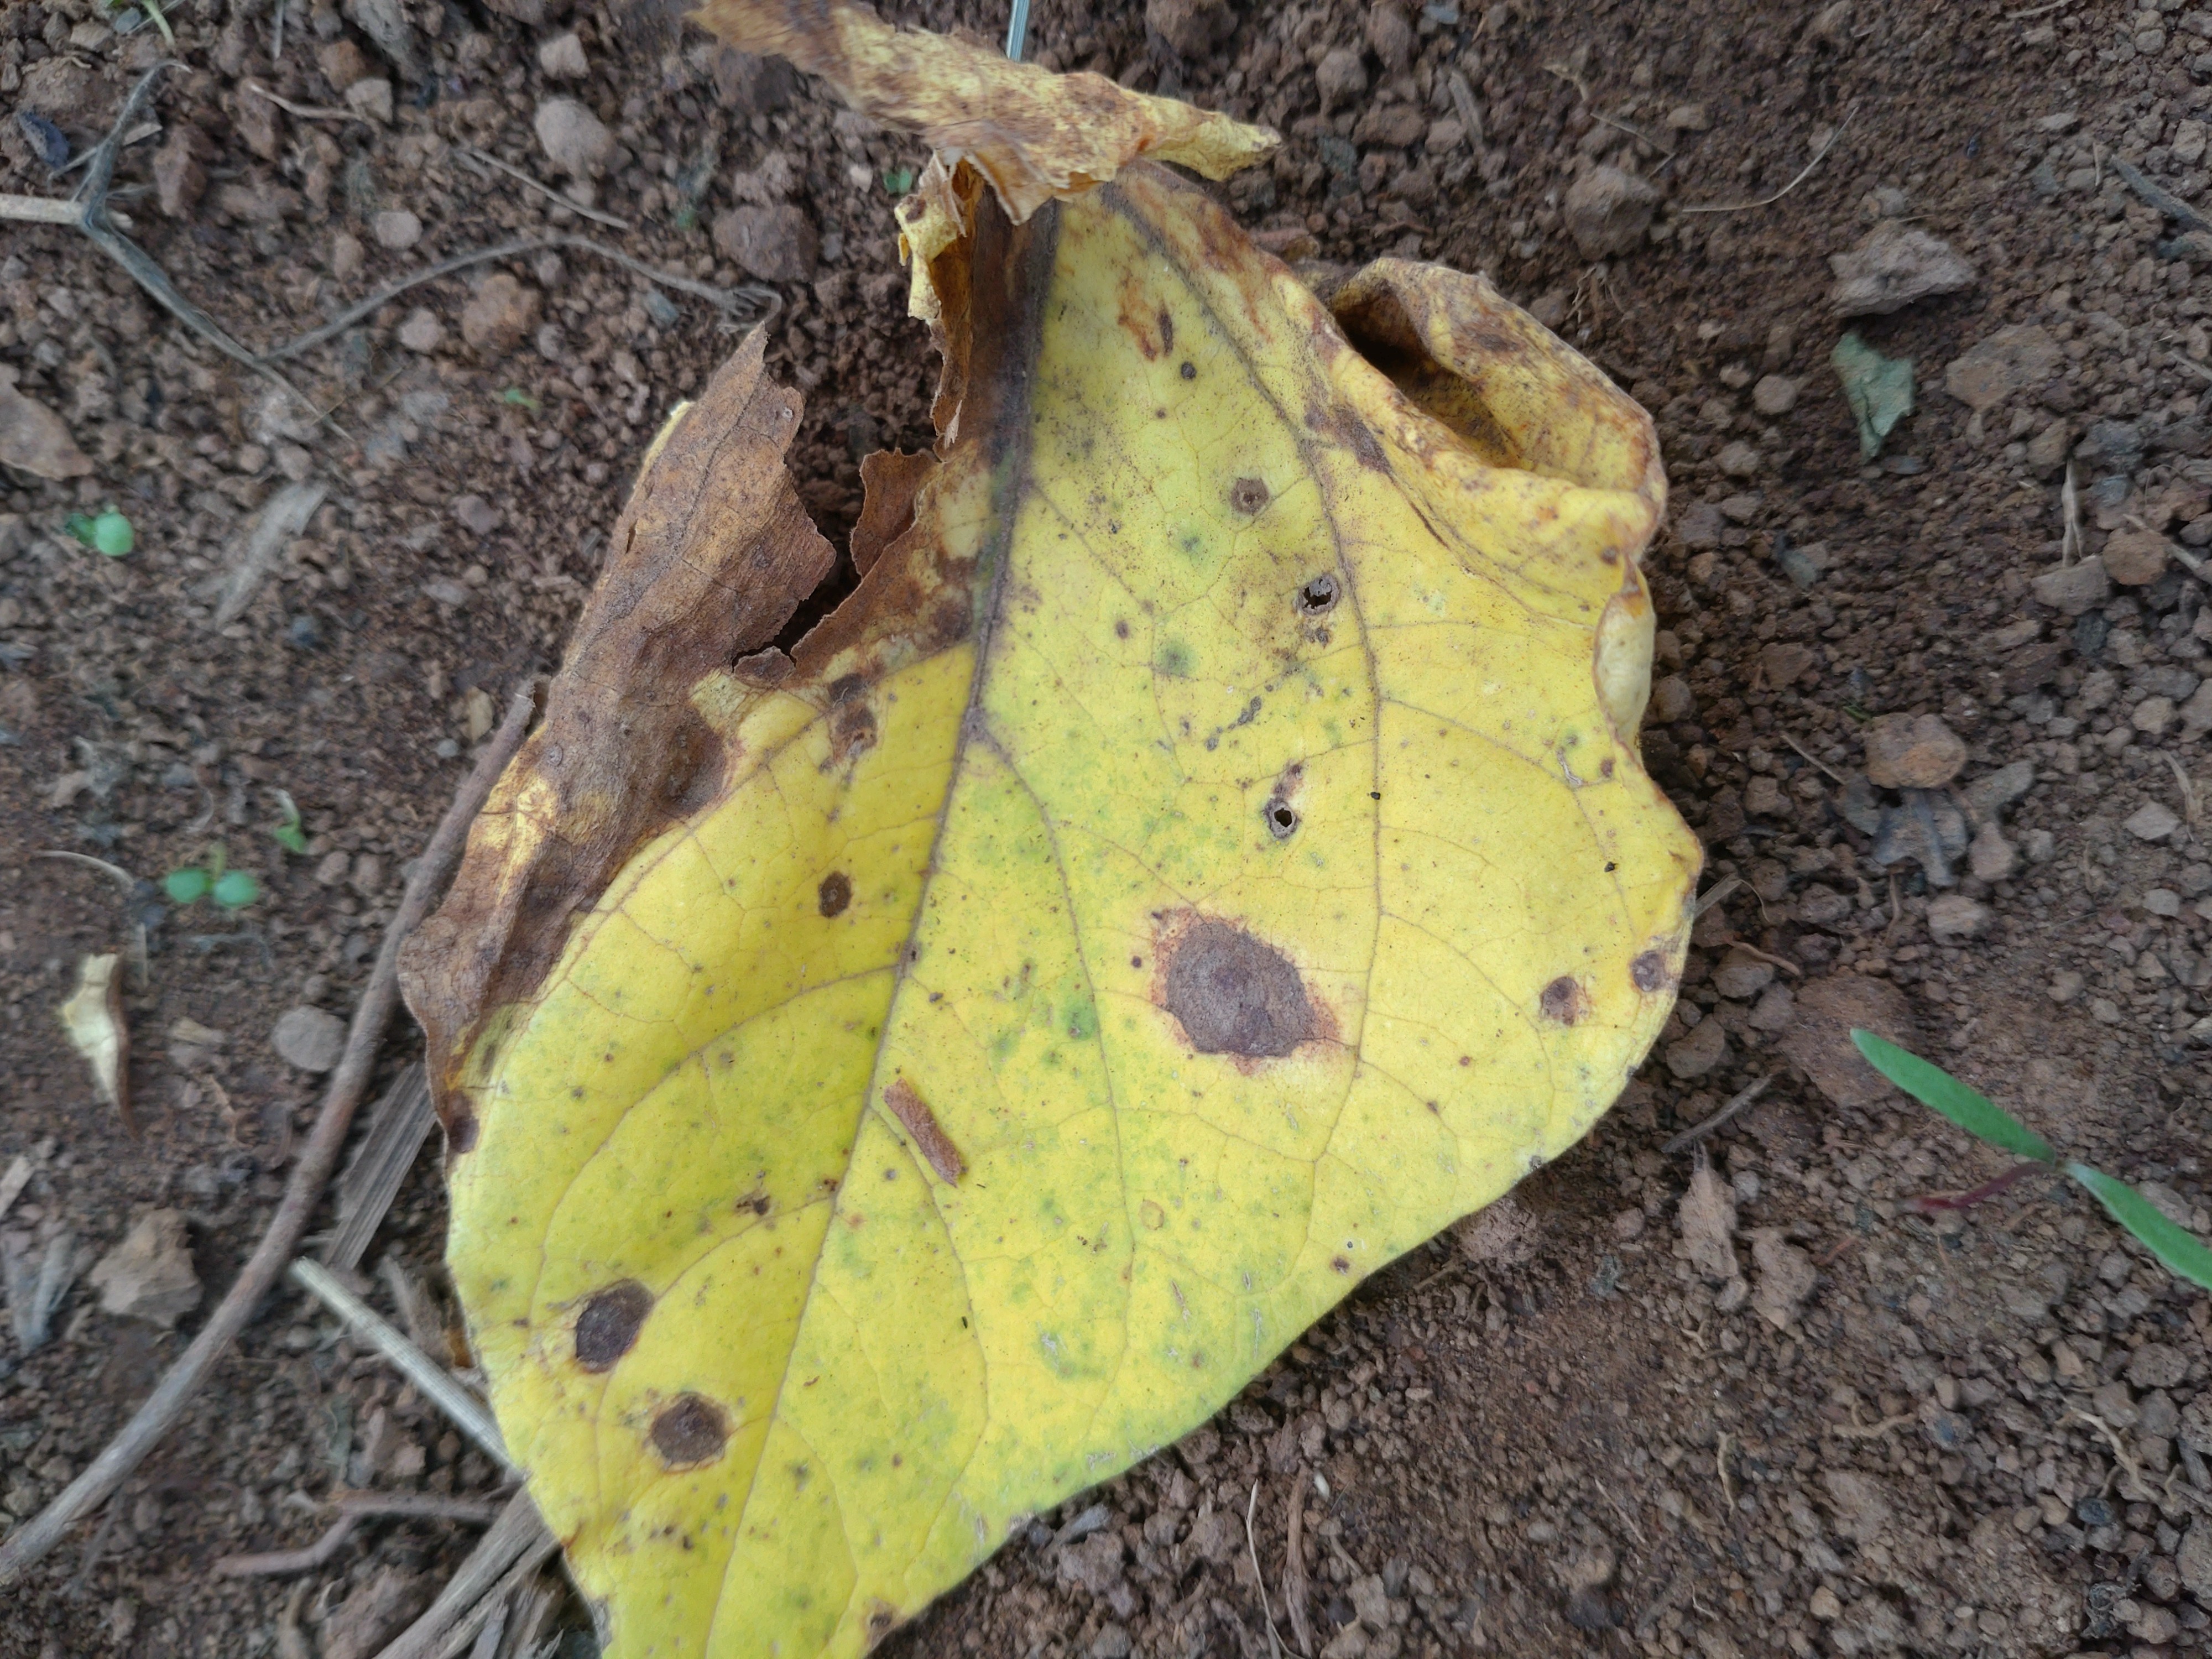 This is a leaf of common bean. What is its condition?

rust
